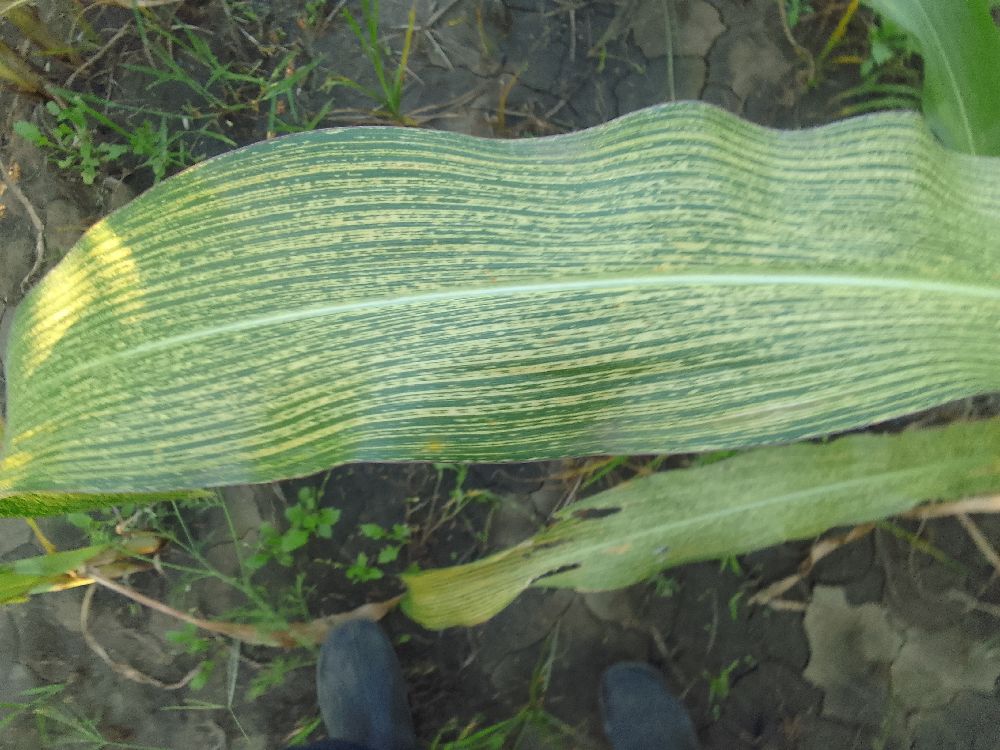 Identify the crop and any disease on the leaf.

maize, maize streak virus
